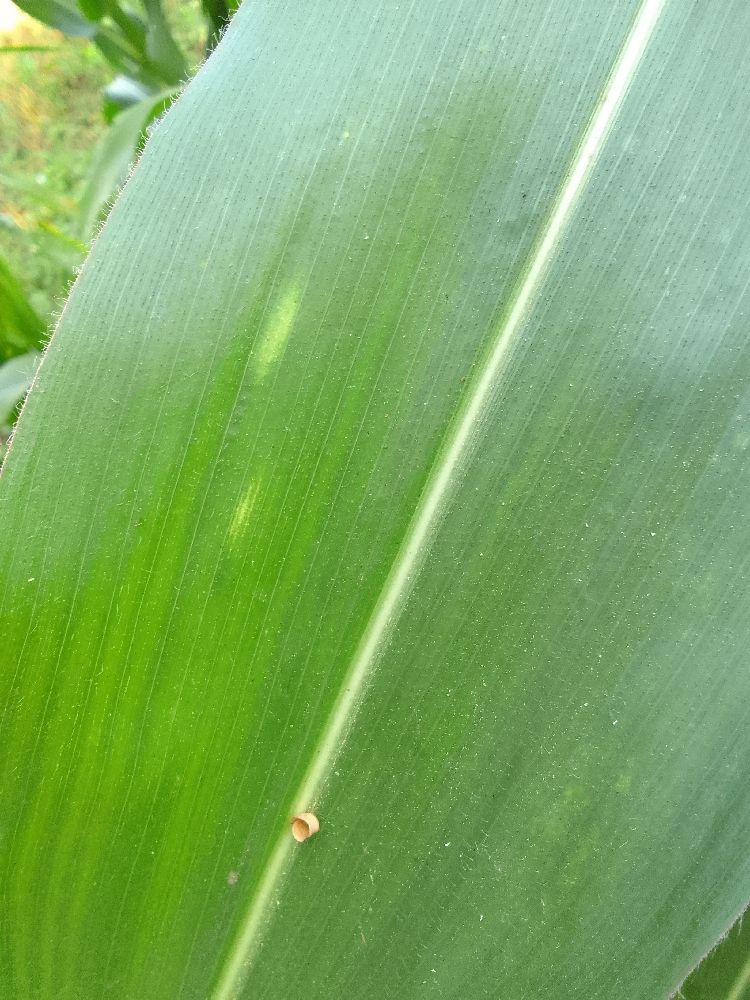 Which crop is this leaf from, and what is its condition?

maize, healthy
